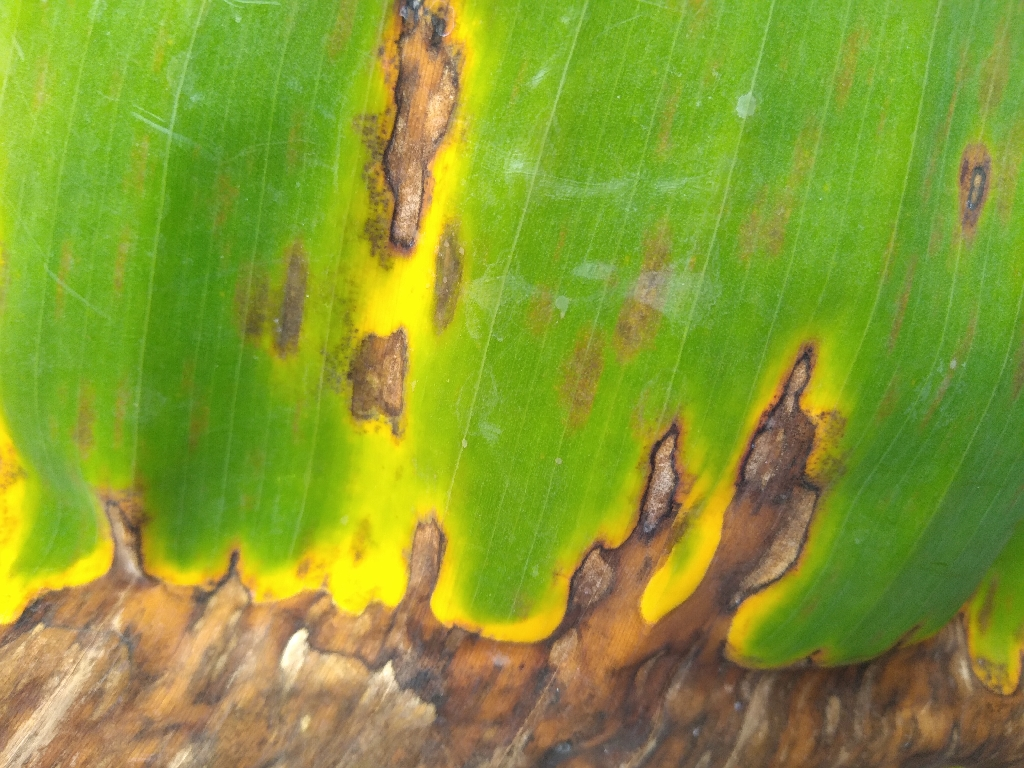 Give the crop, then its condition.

banana, black sigatoka
